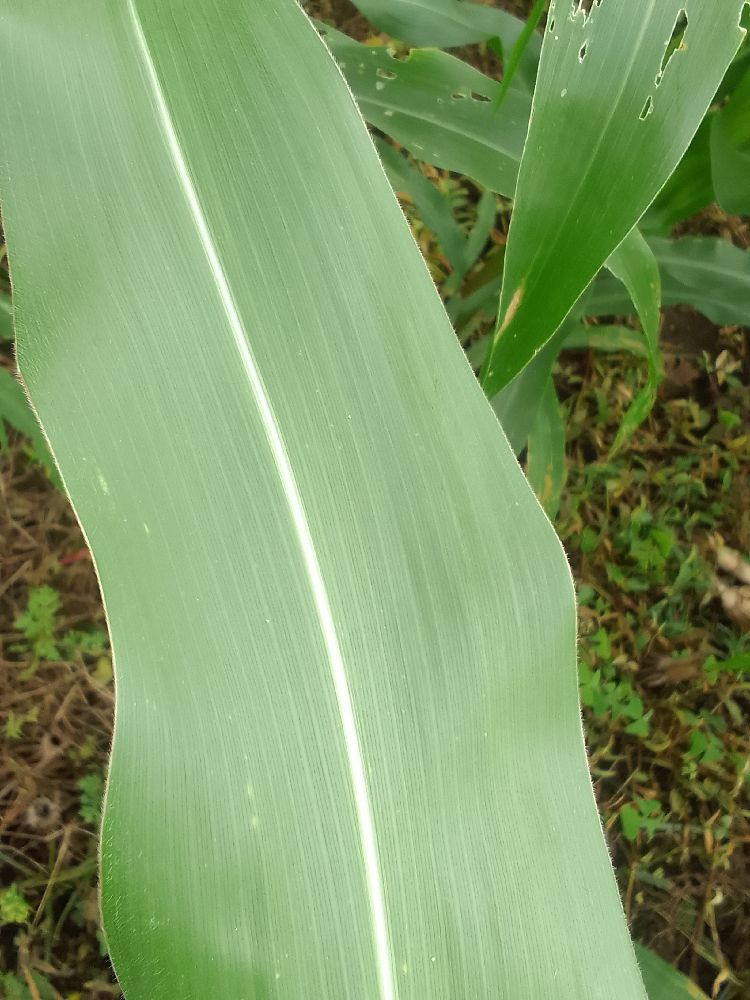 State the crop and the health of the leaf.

maize, healthy
